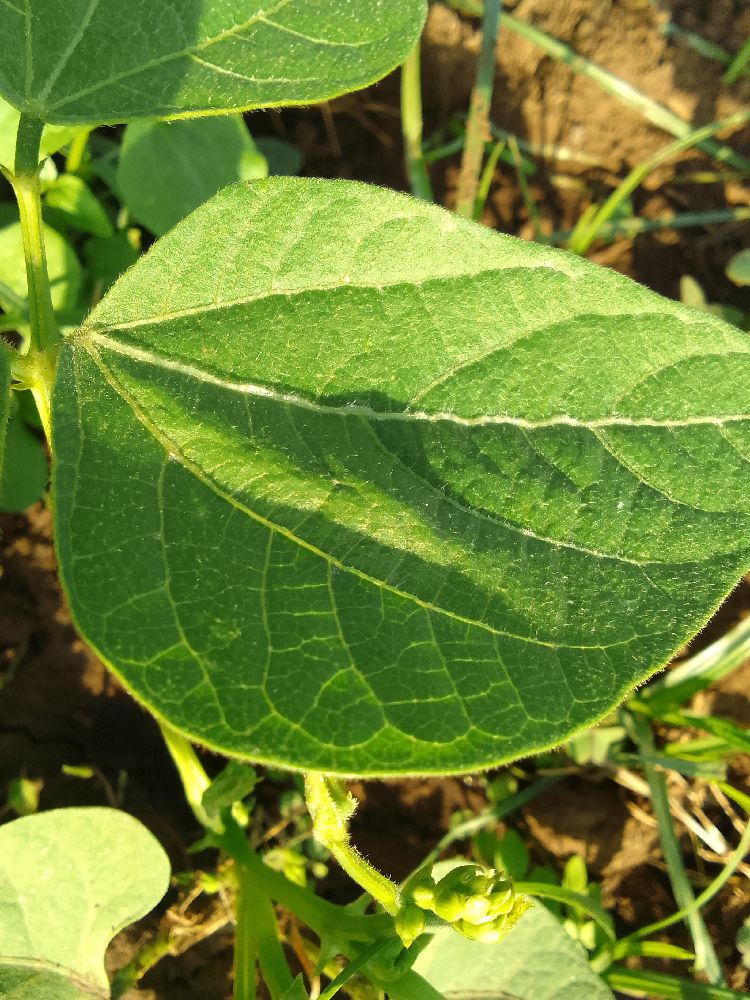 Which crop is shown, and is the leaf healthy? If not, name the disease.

common bean, healthy
